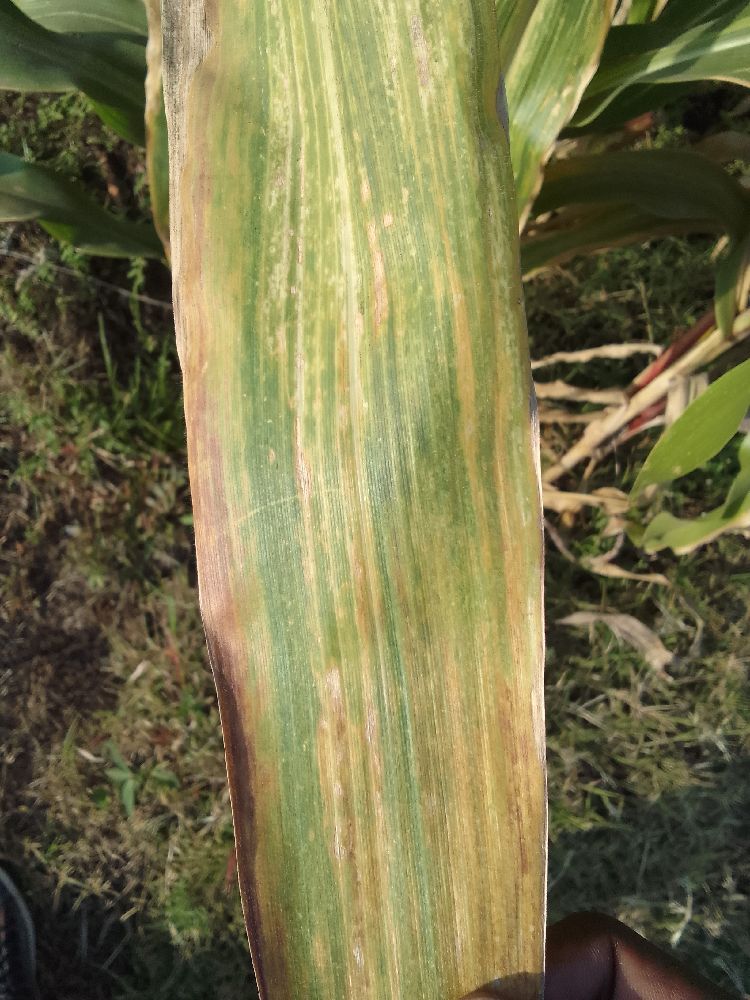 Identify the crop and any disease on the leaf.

maize, maize lethal necrosis
